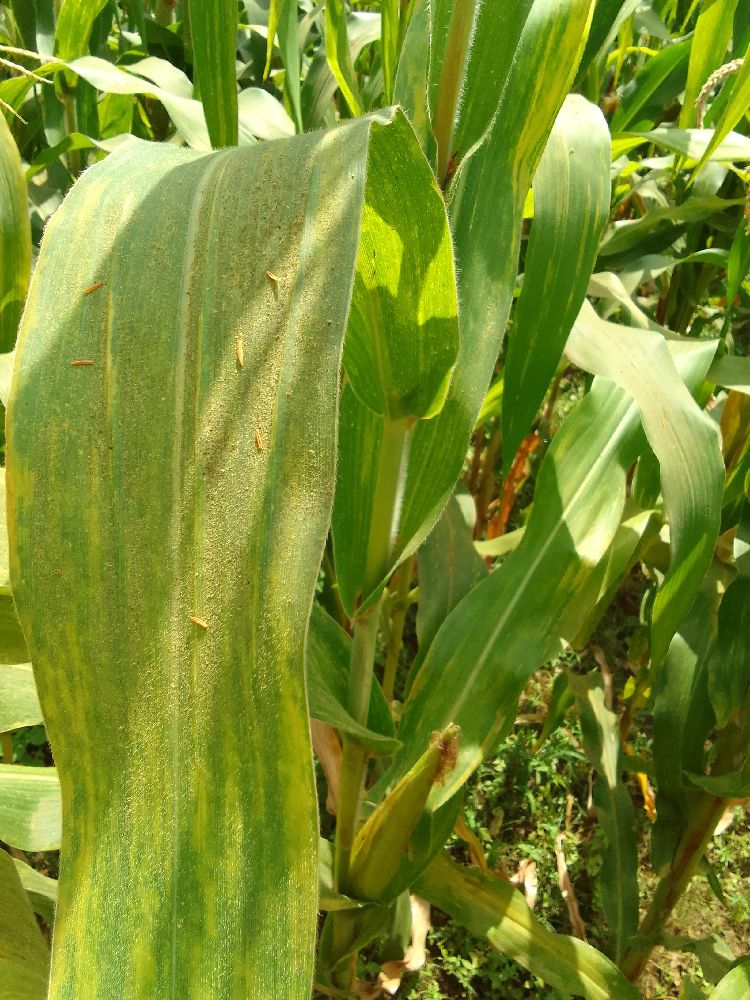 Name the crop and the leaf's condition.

maize, maize lethal necrosis
